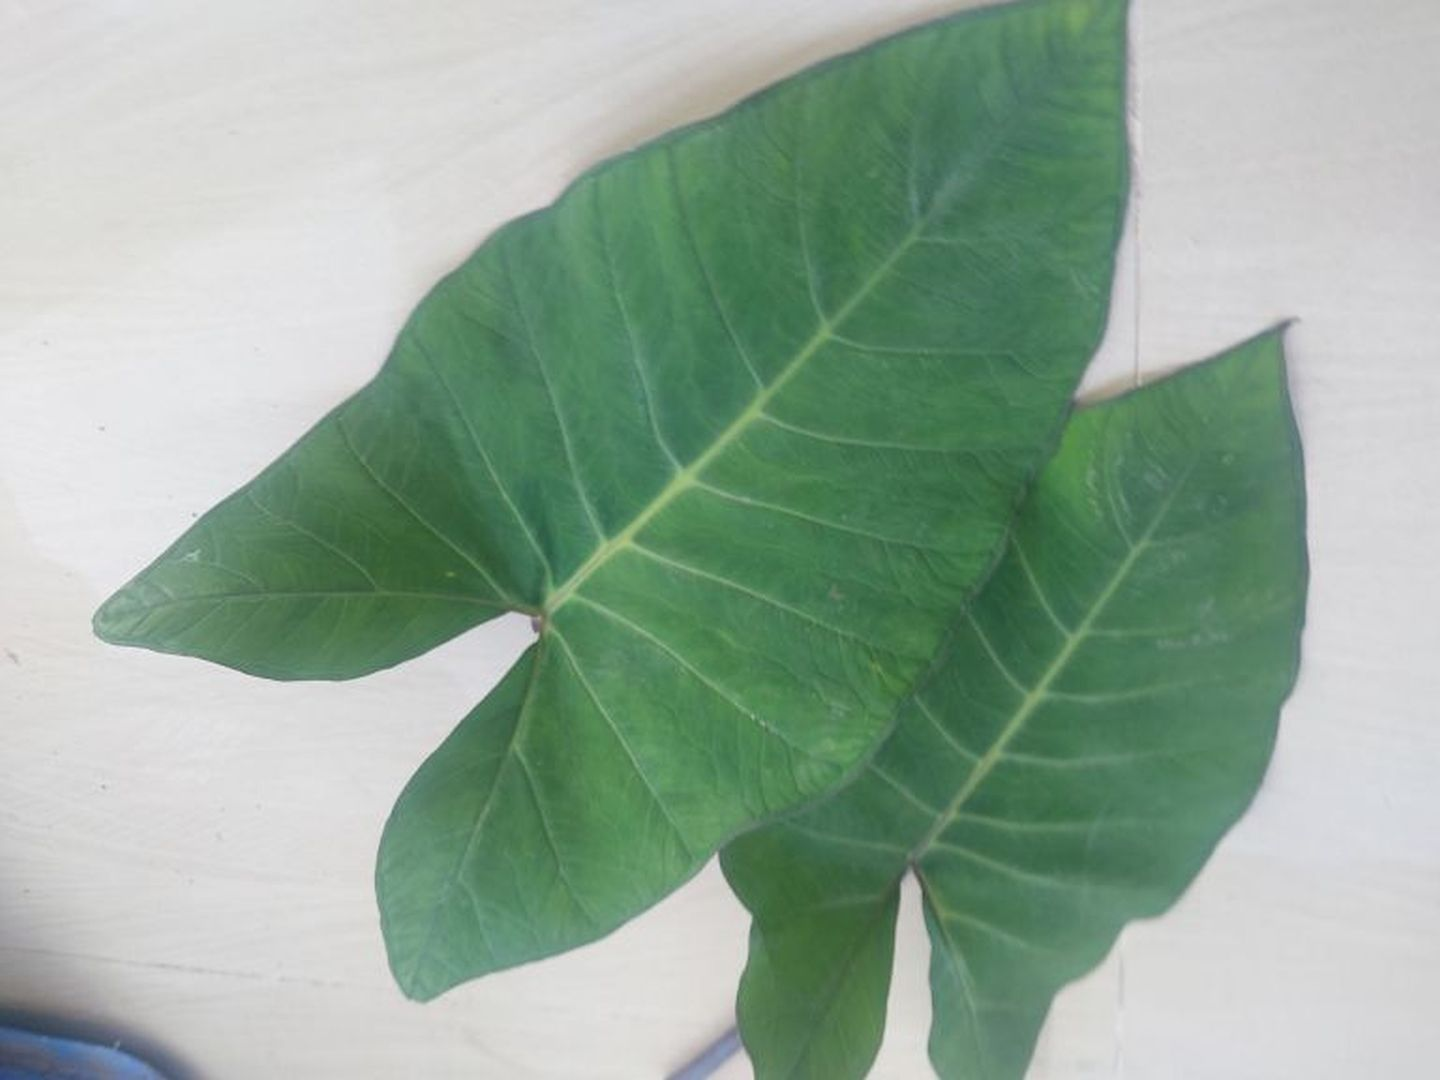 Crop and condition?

taro, healthy
